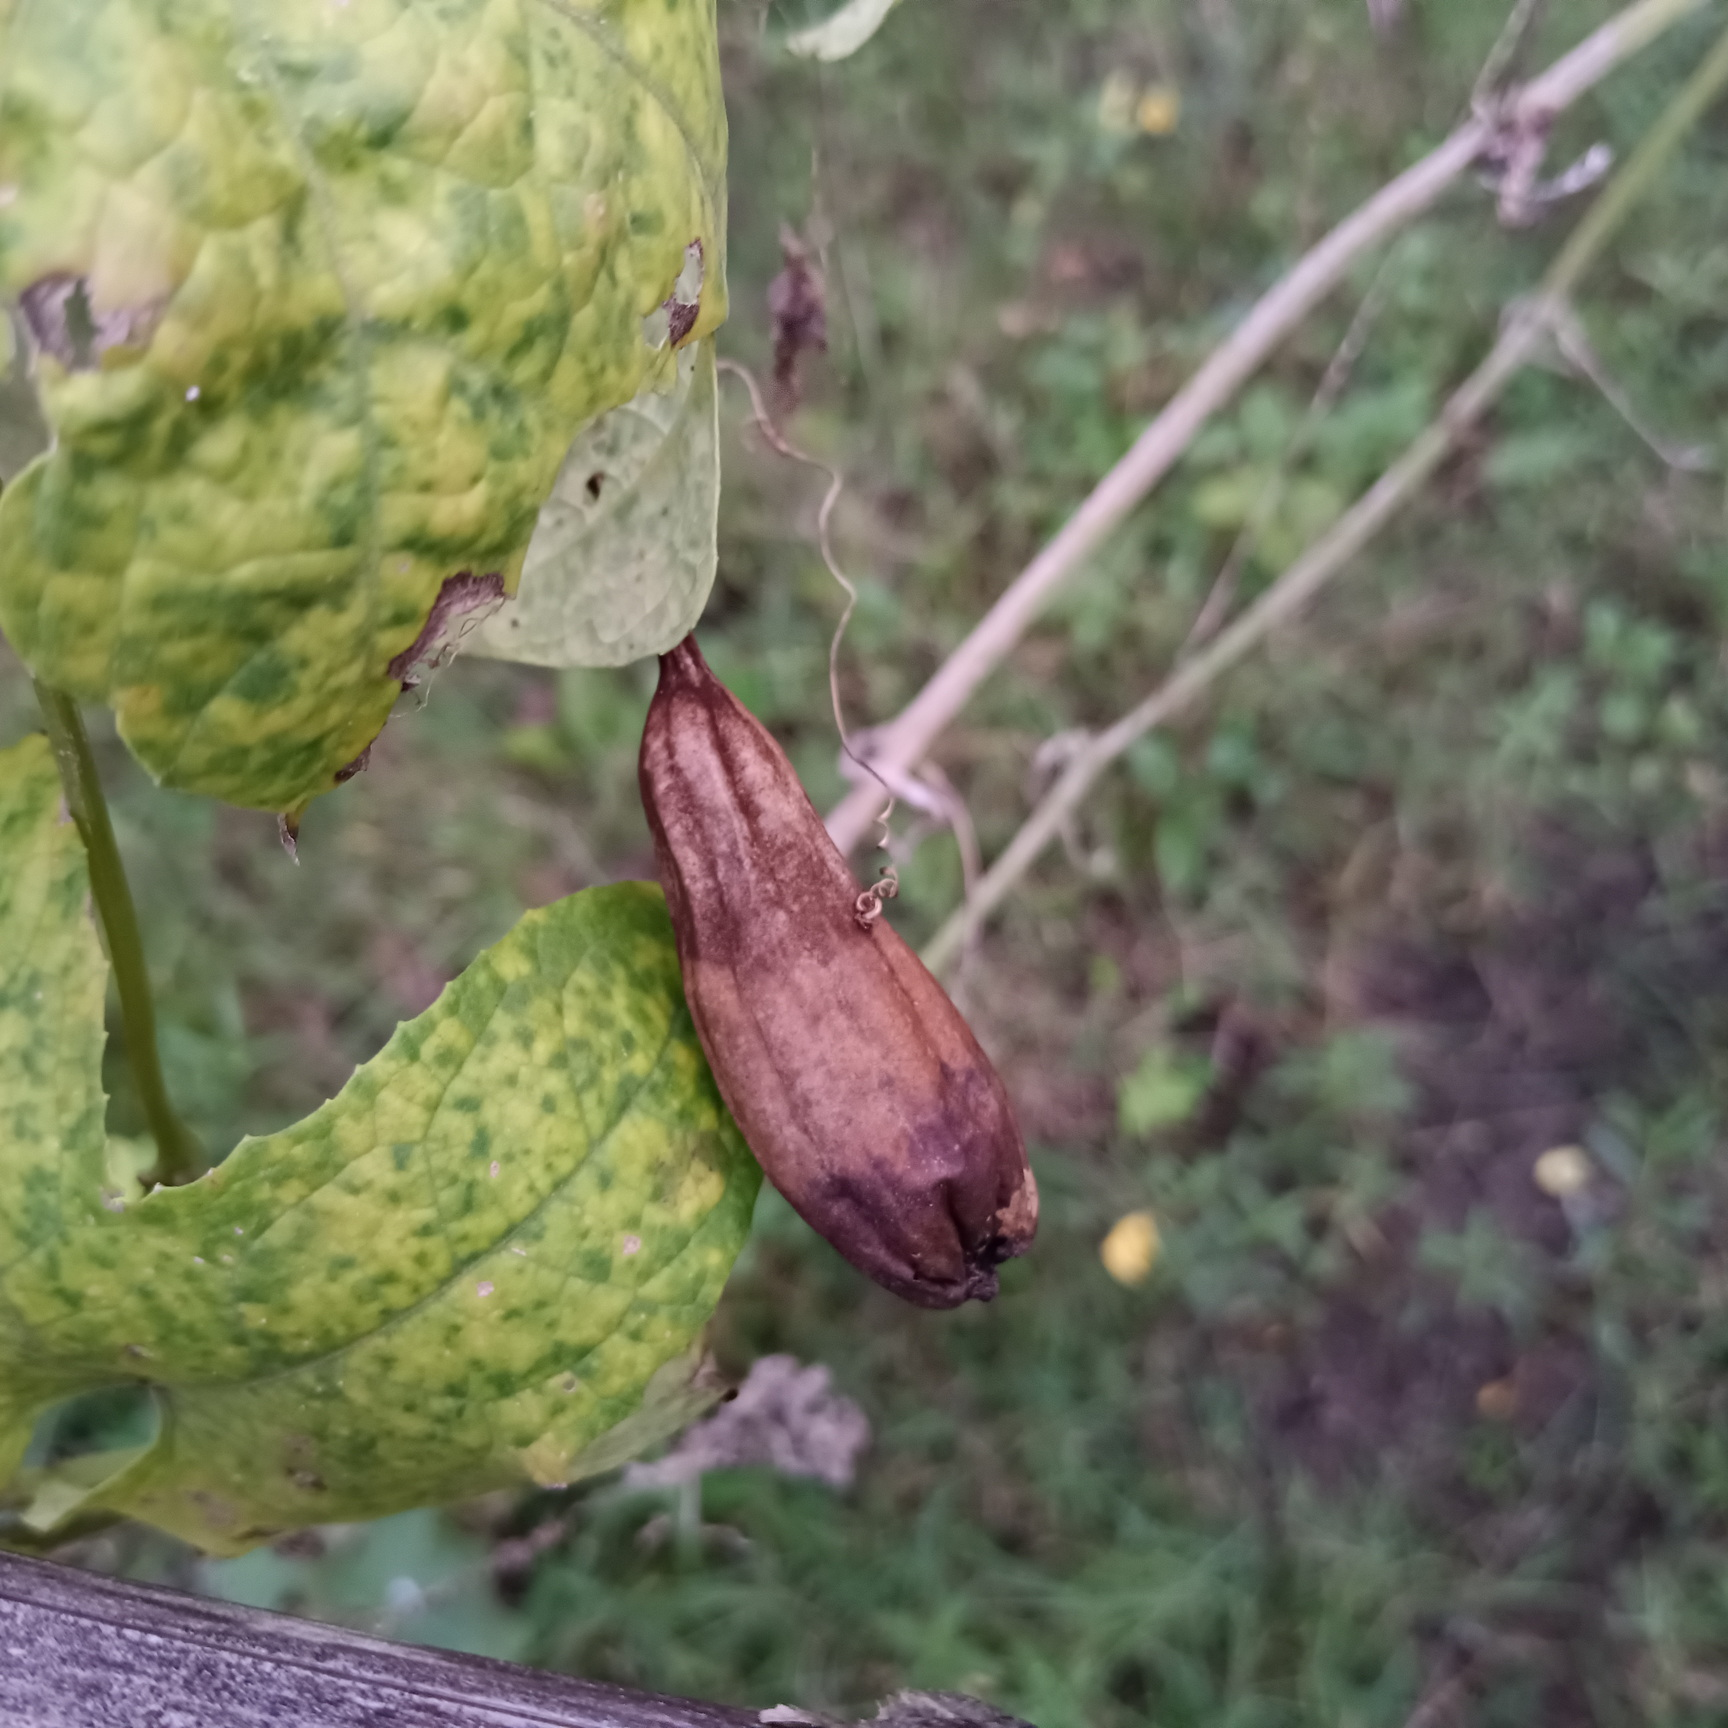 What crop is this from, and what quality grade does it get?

luffa, faulty
